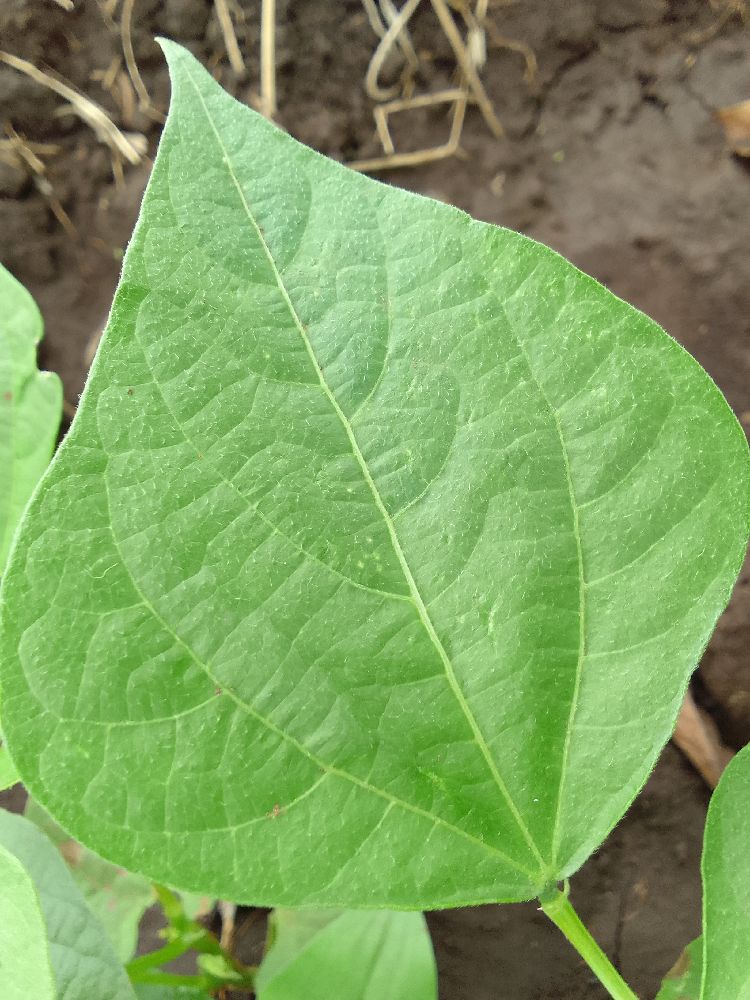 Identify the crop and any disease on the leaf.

common bean, healthy
